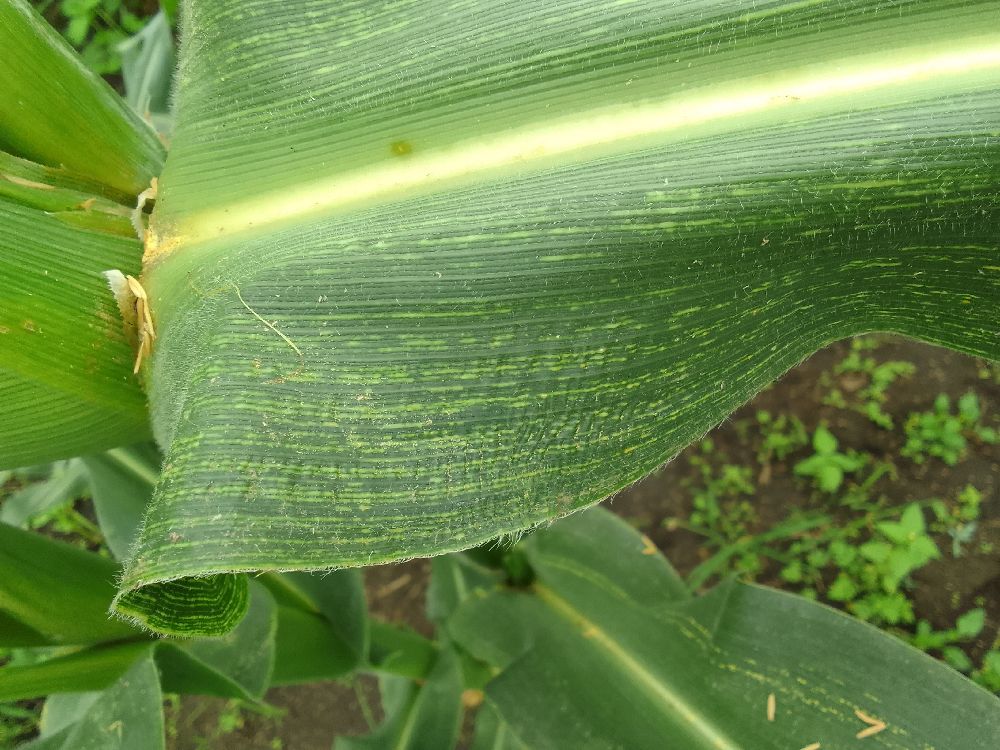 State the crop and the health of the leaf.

maize, maize streak virus
